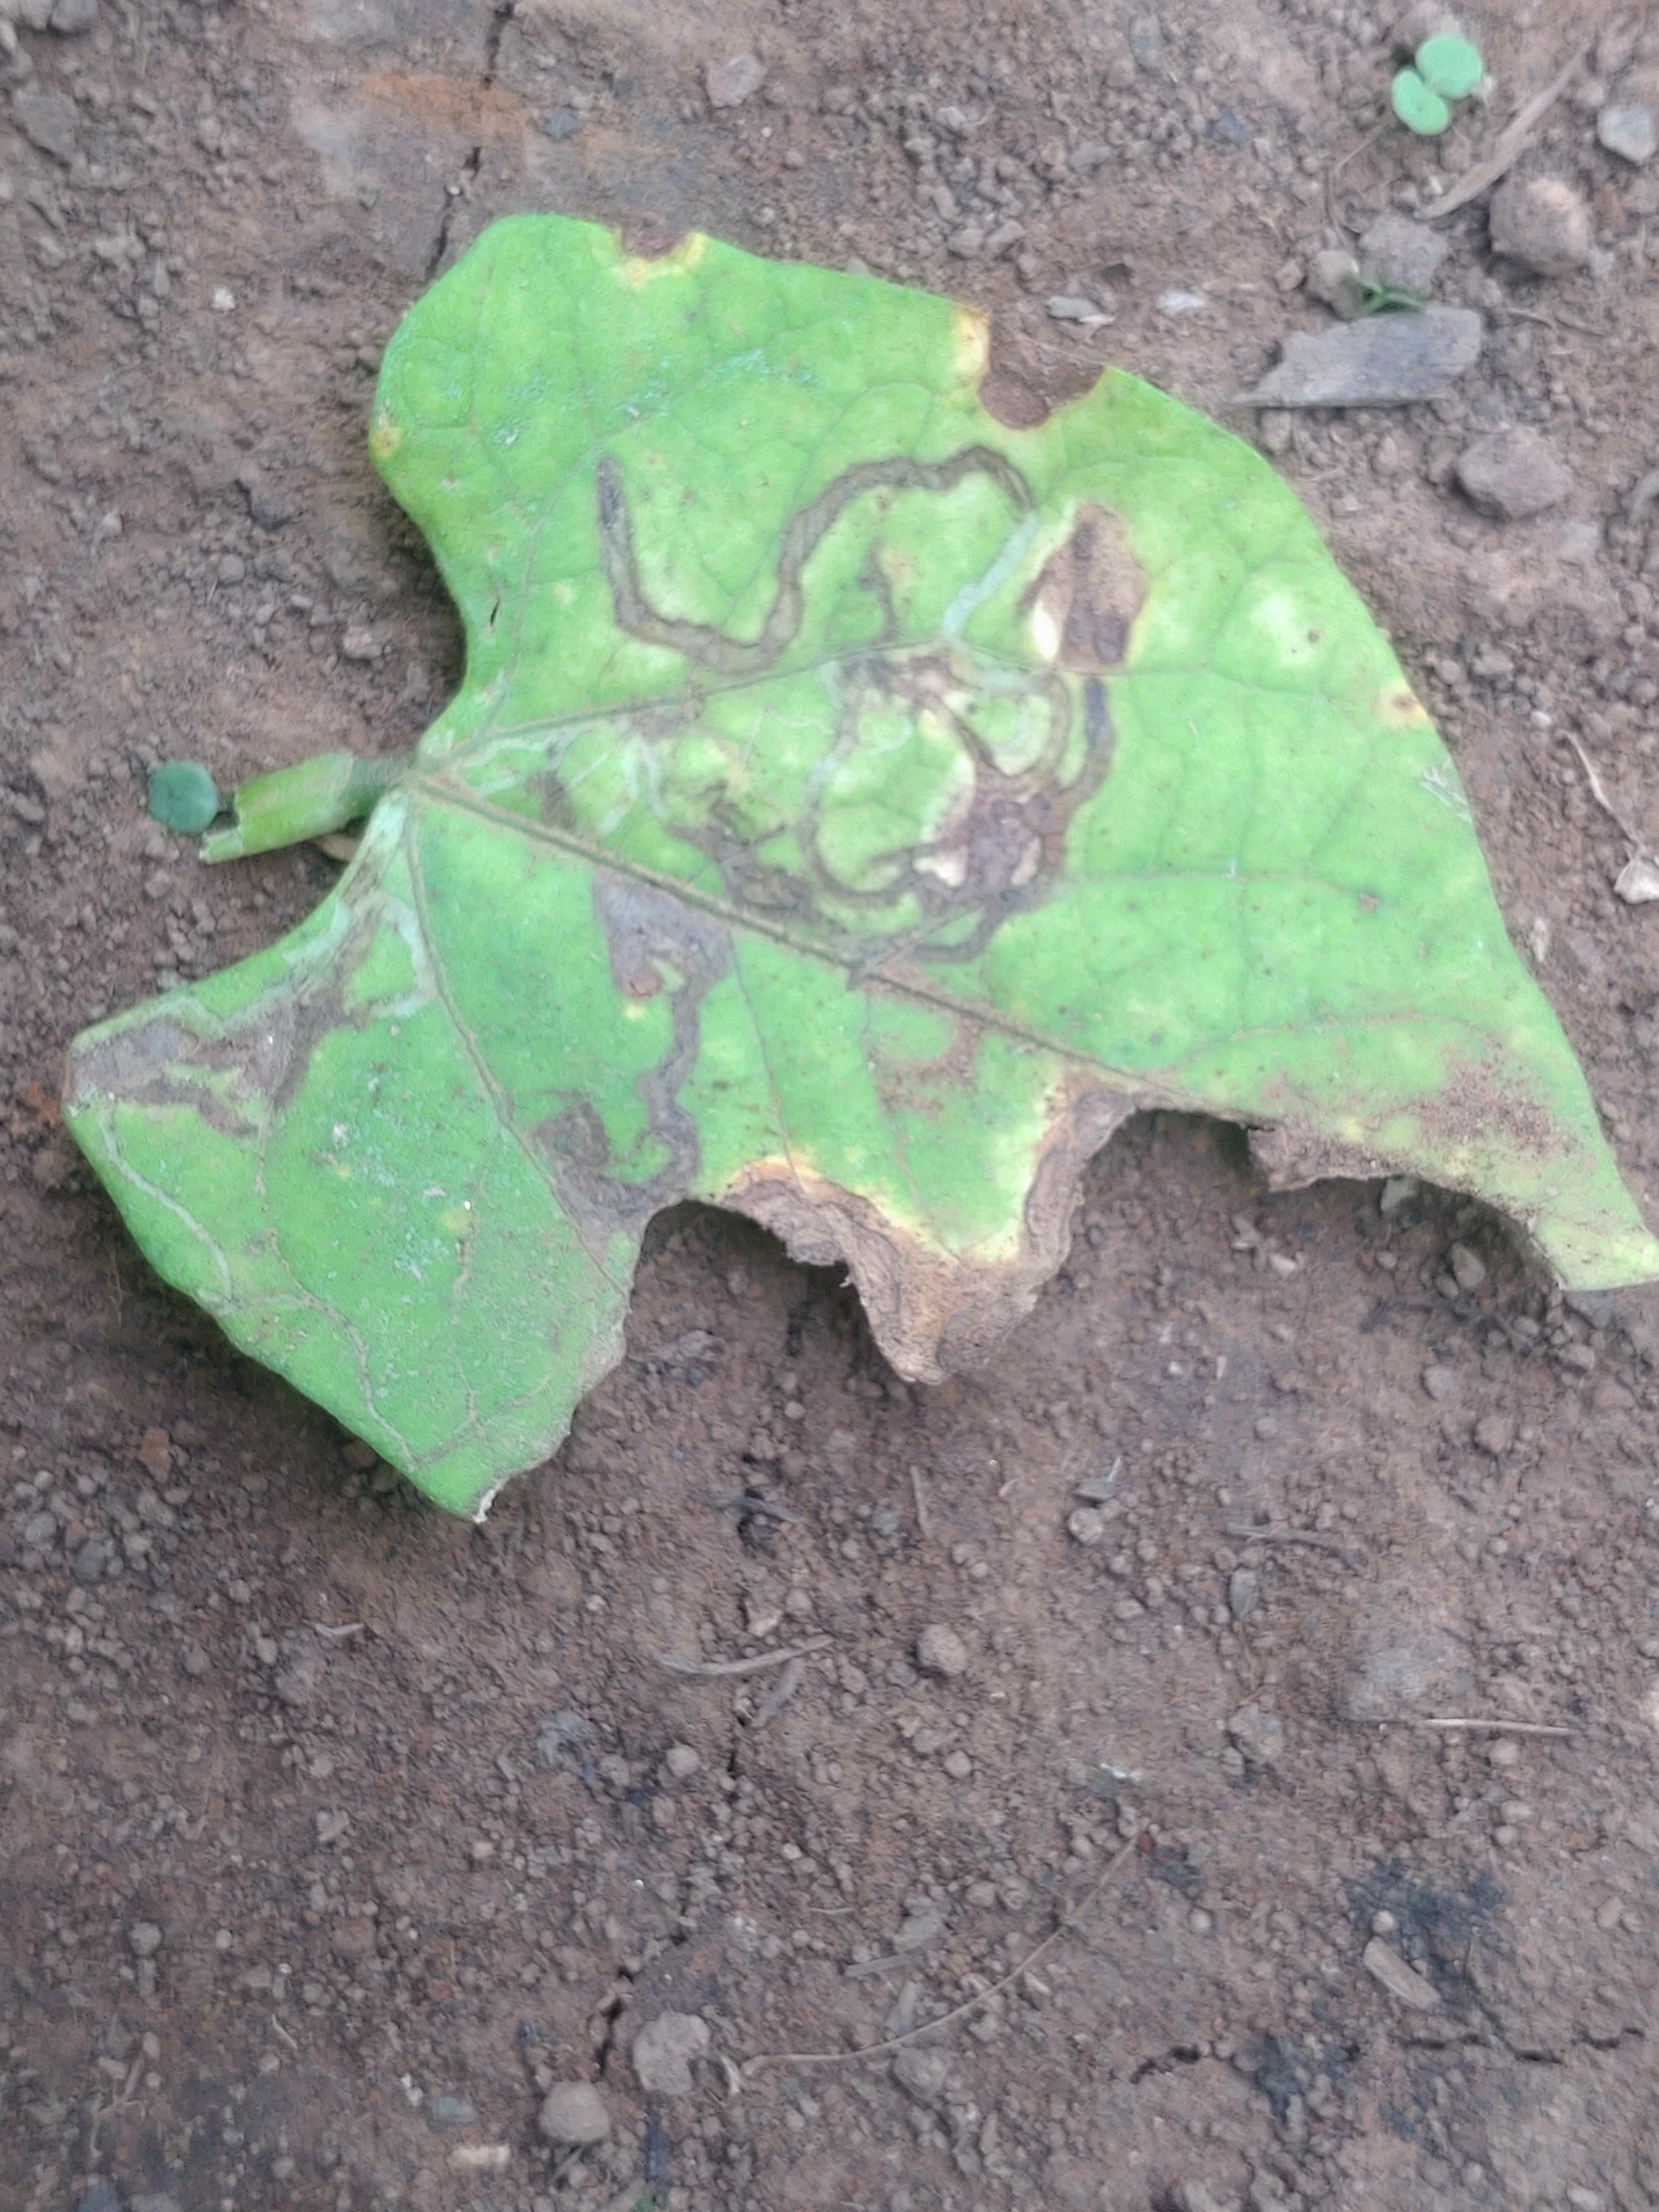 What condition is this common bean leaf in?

anthracnose
